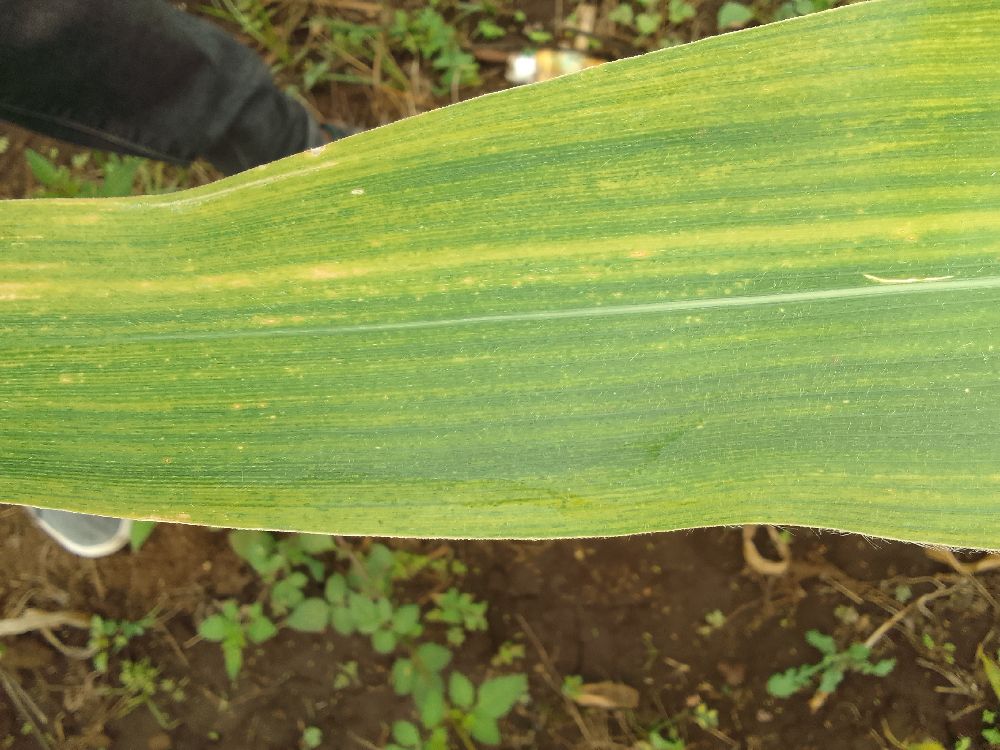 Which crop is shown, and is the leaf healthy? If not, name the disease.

maize, maize lethal necrosis
